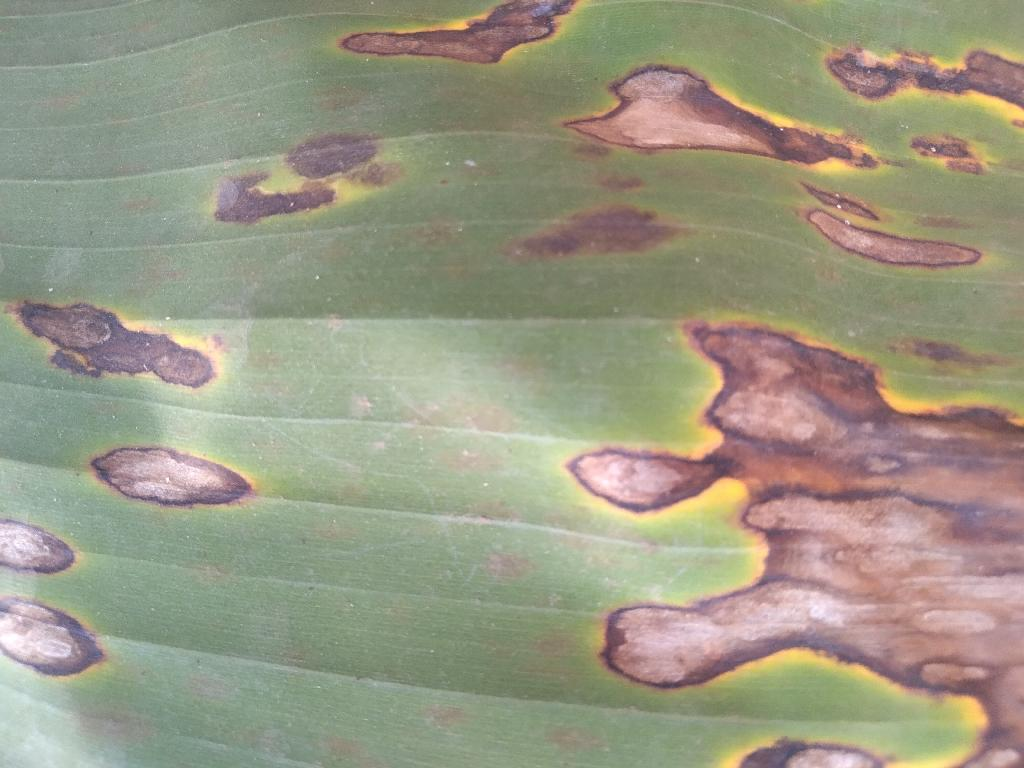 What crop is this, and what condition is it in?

banana, black sigatoka
